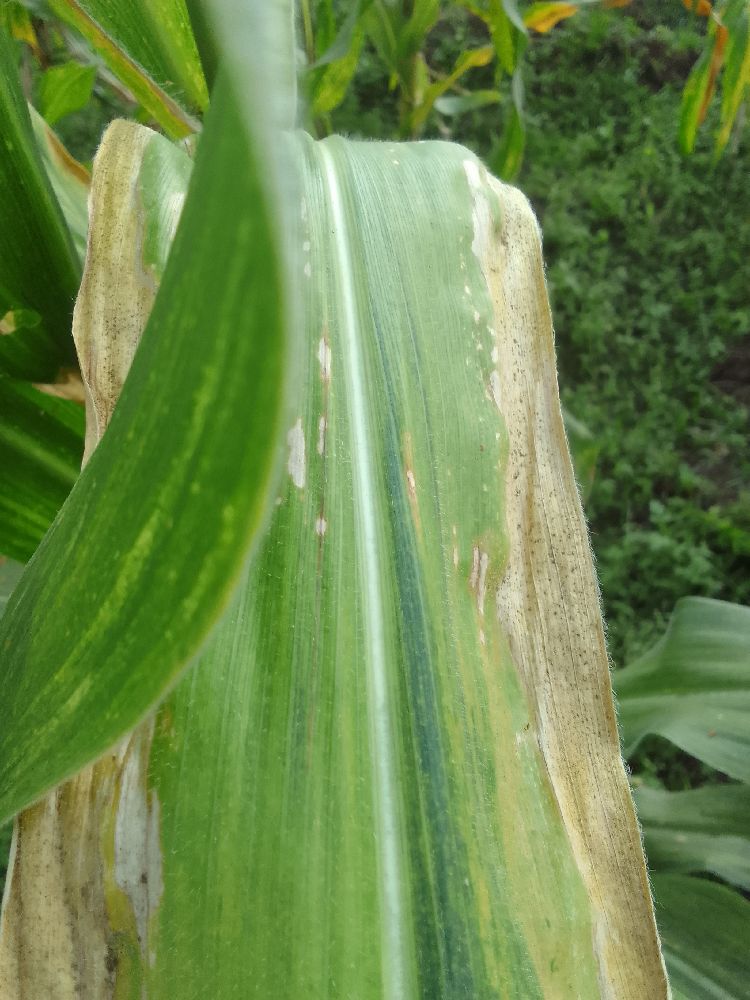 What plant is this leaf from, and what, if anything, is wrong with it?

maize, maize lethal necrosis
